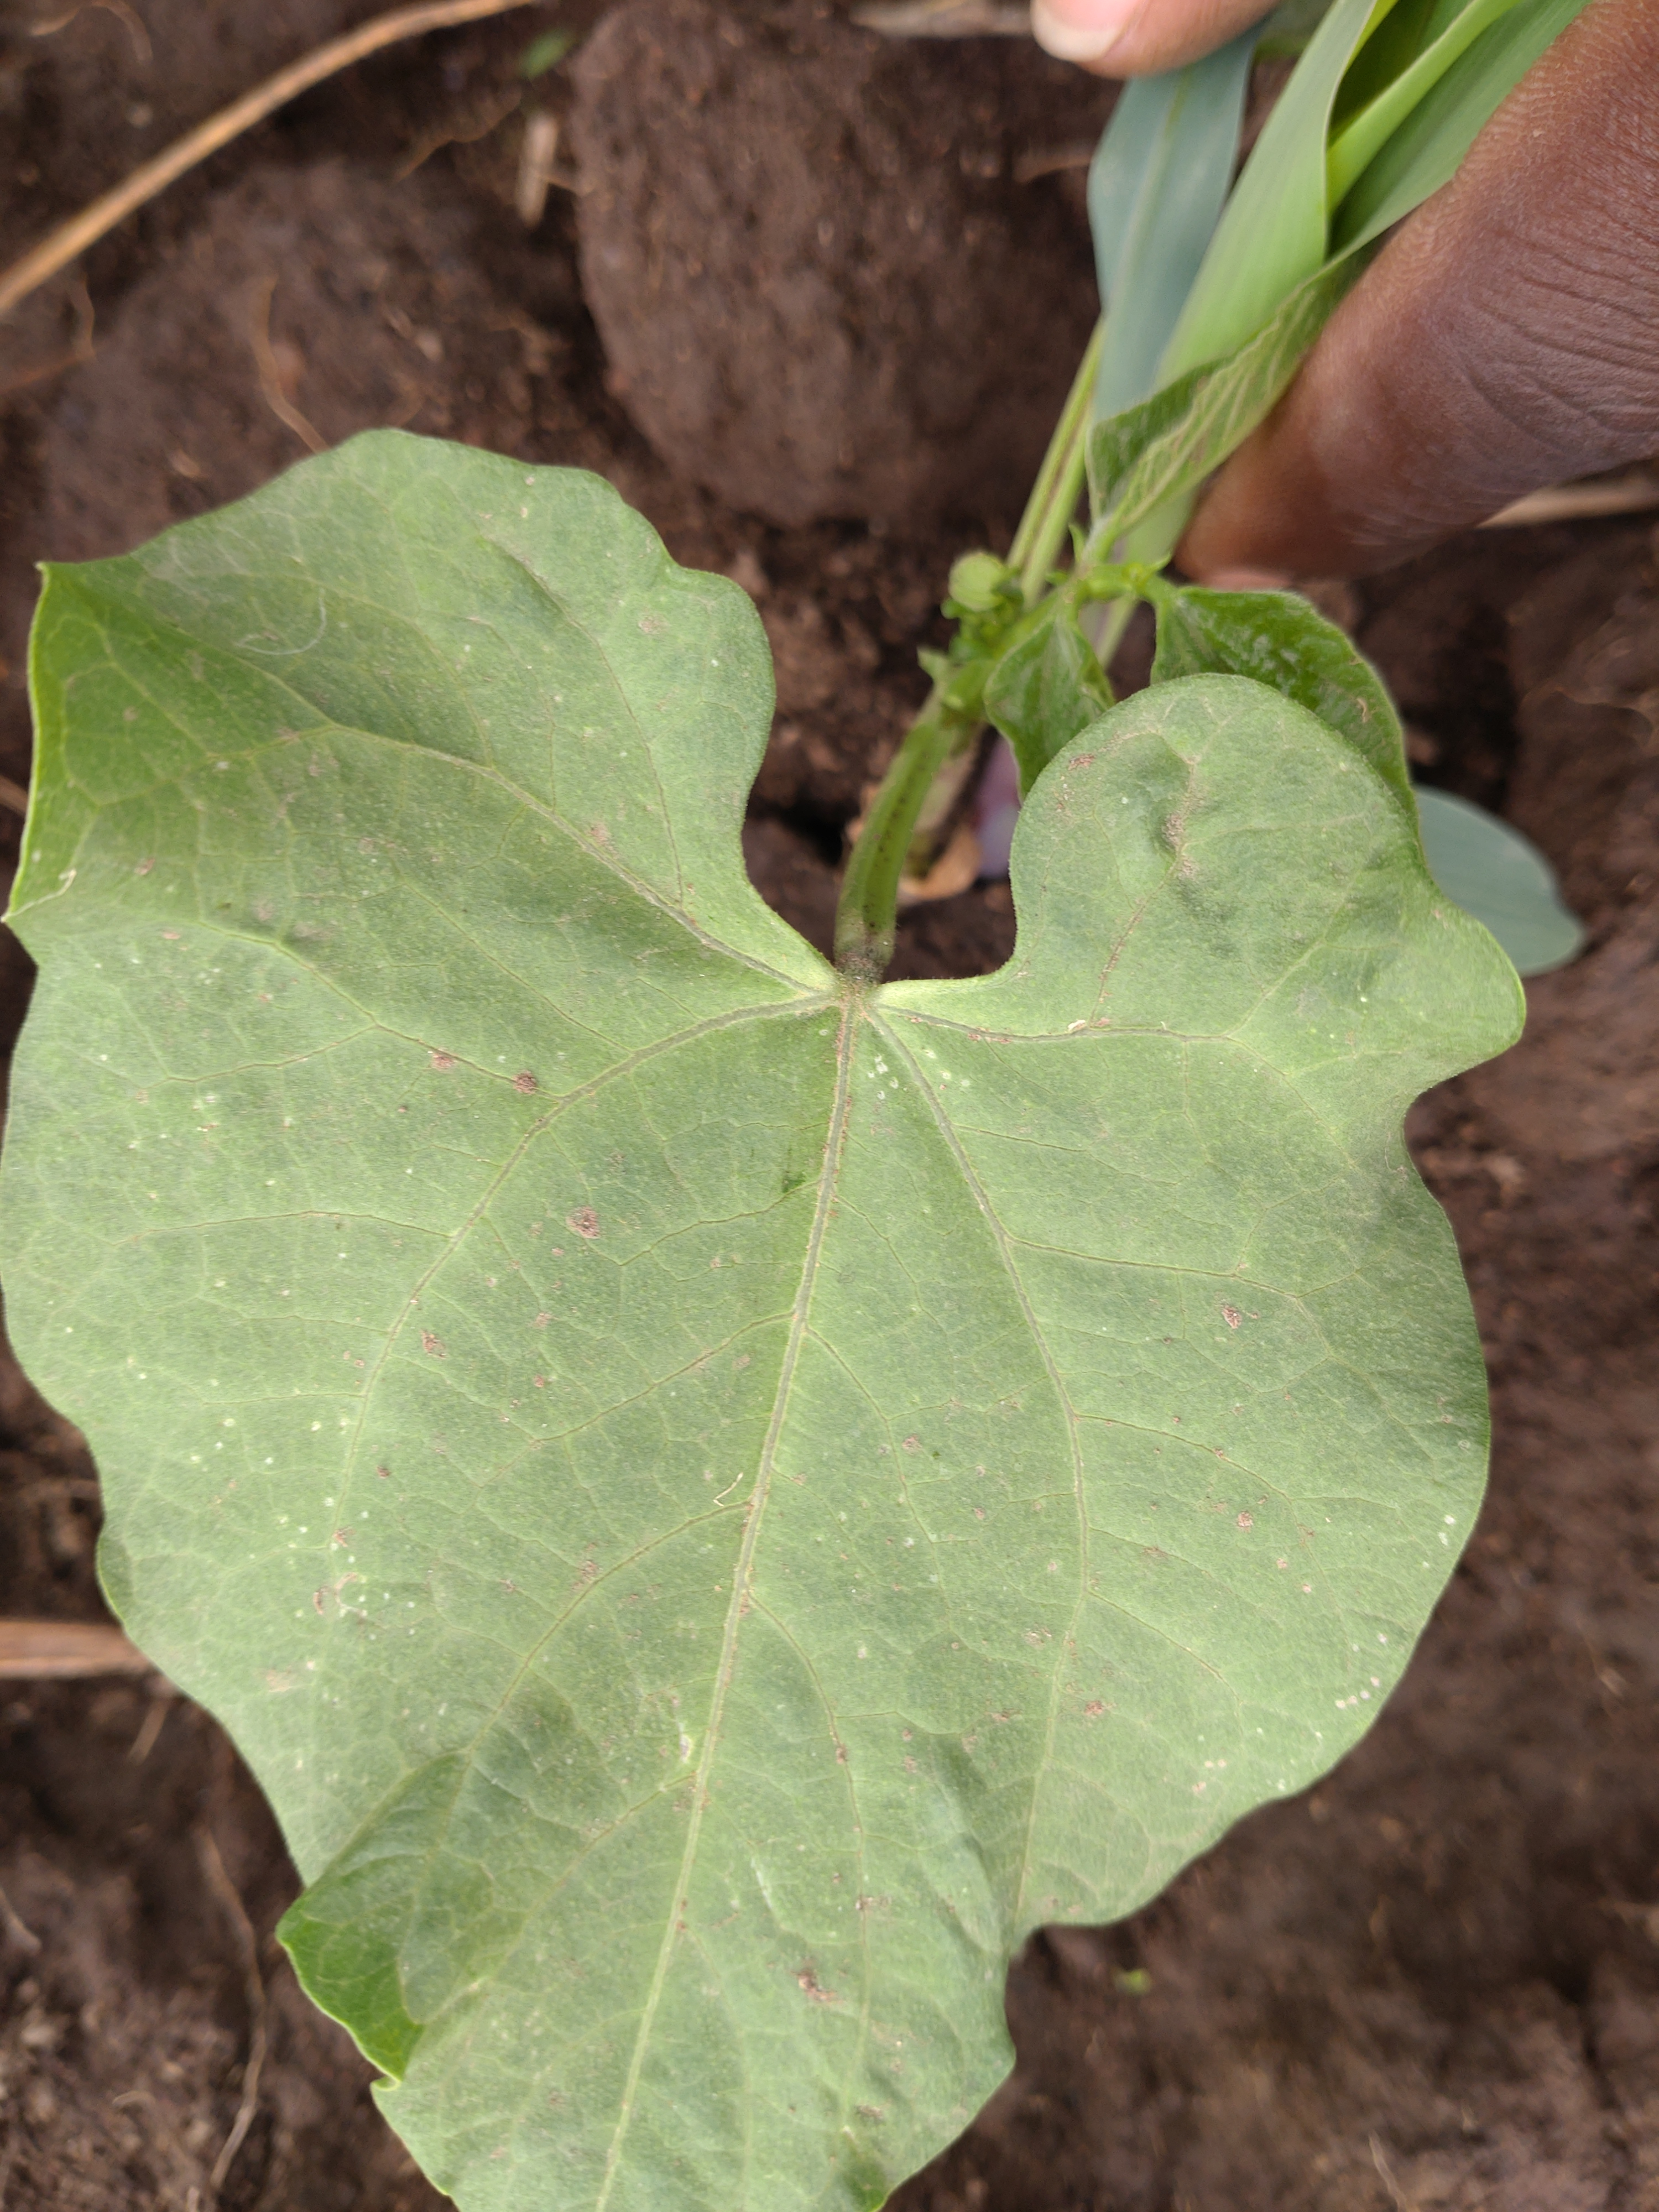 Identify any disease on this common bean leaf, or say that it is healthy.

healthy
